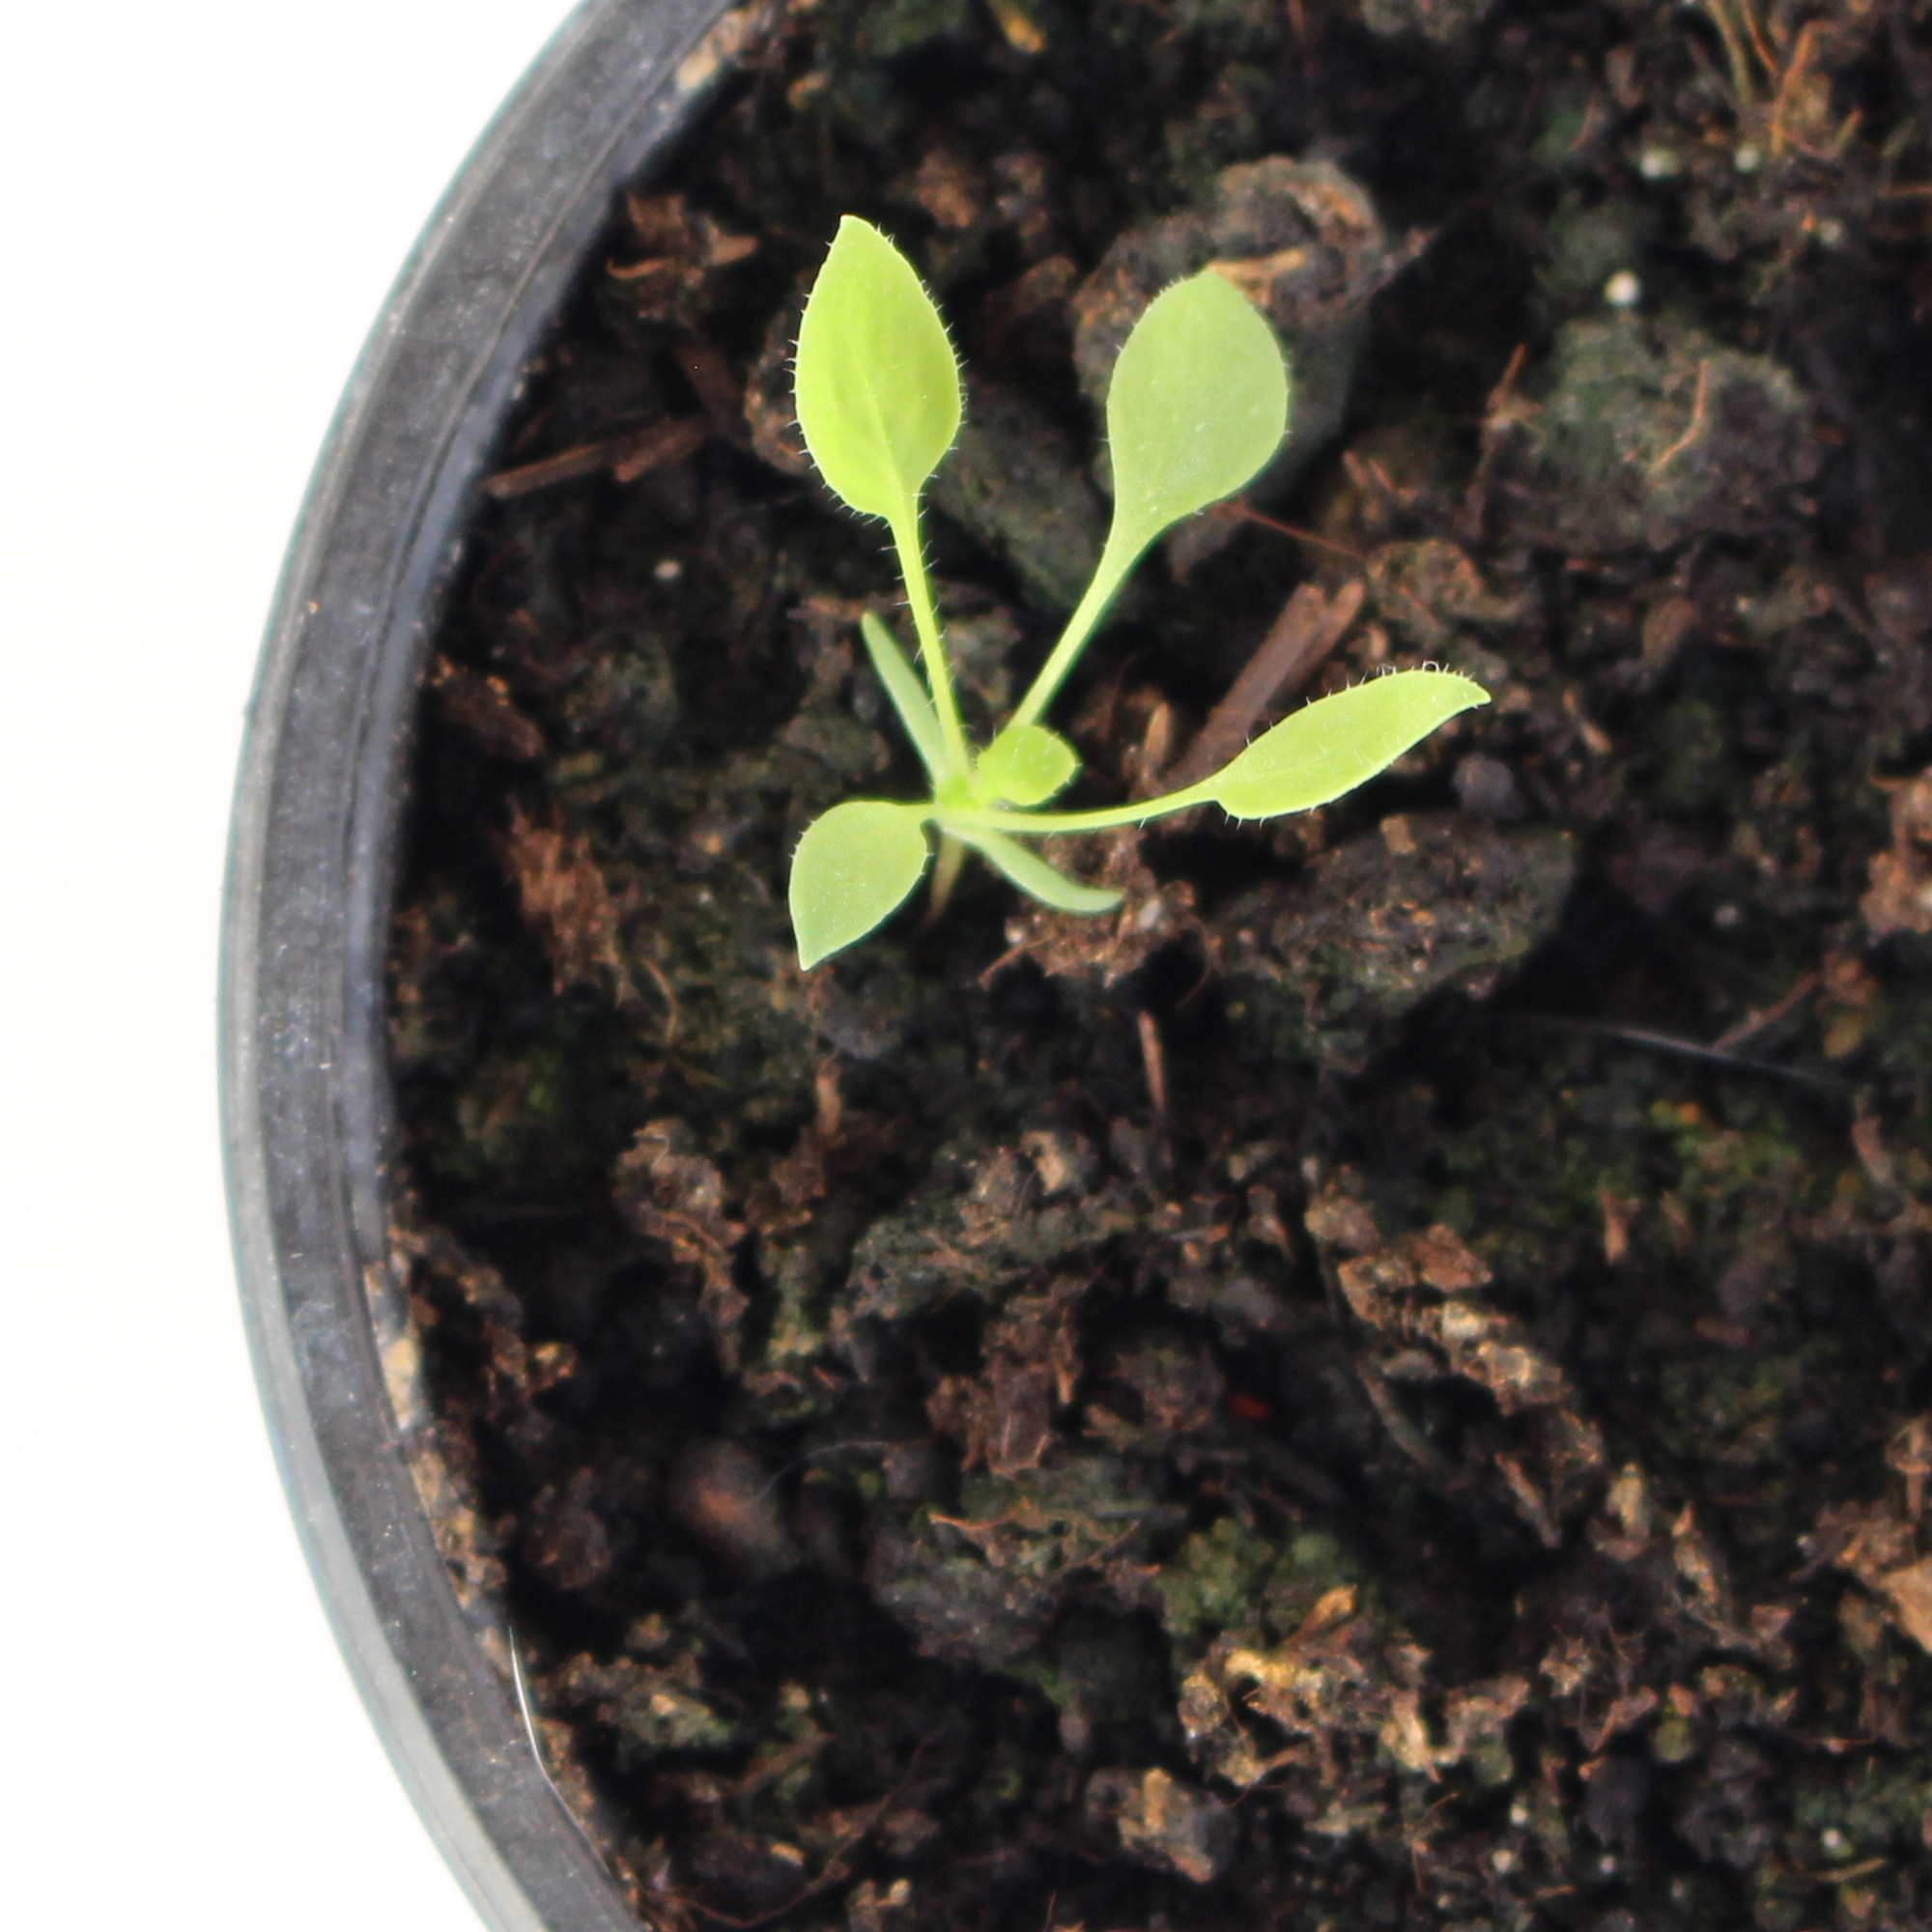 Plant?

Papaver rhoeas
